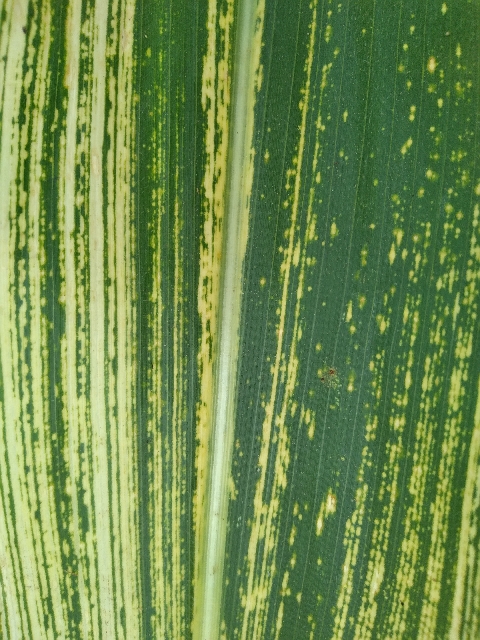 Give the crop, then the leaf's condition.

maize, maize streak virus
